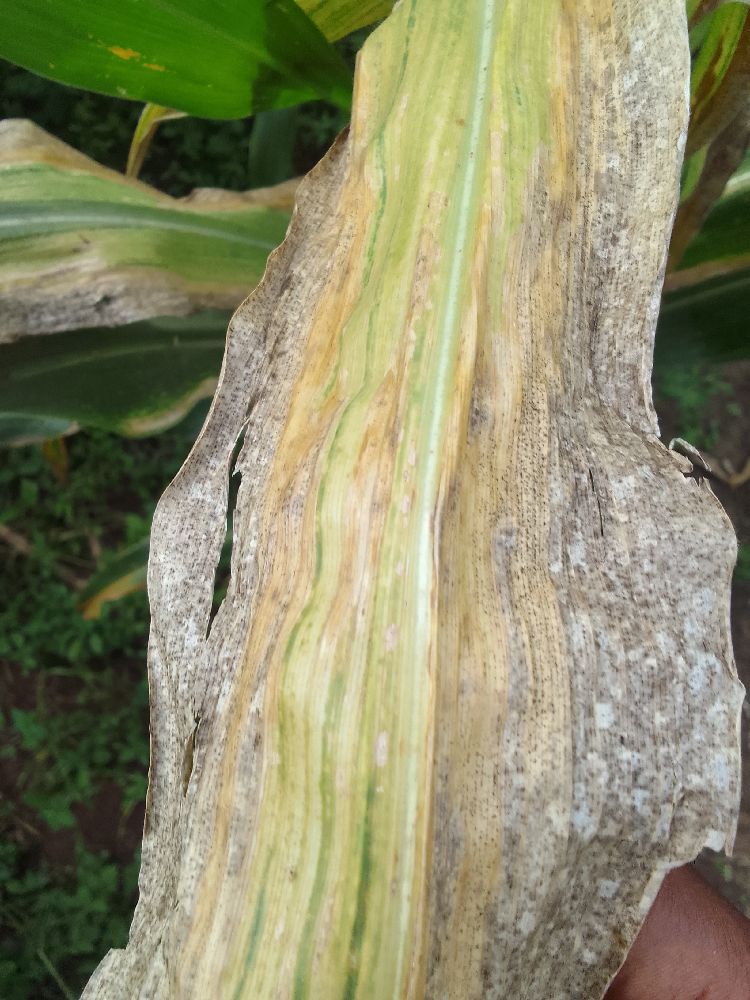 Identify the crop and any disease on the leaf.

maize, maize lethal necrosis
